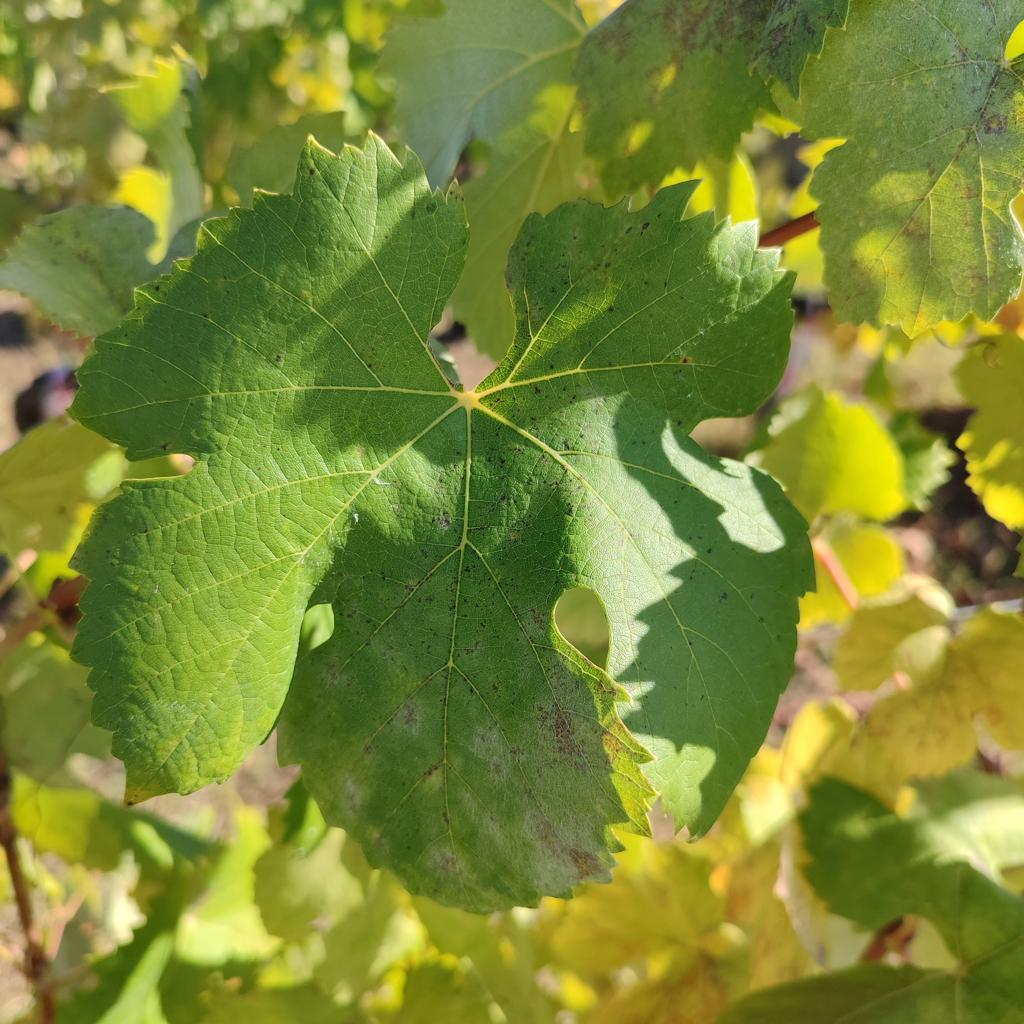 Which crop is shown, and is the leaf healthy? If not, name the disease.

grapevine, powdery mildew
